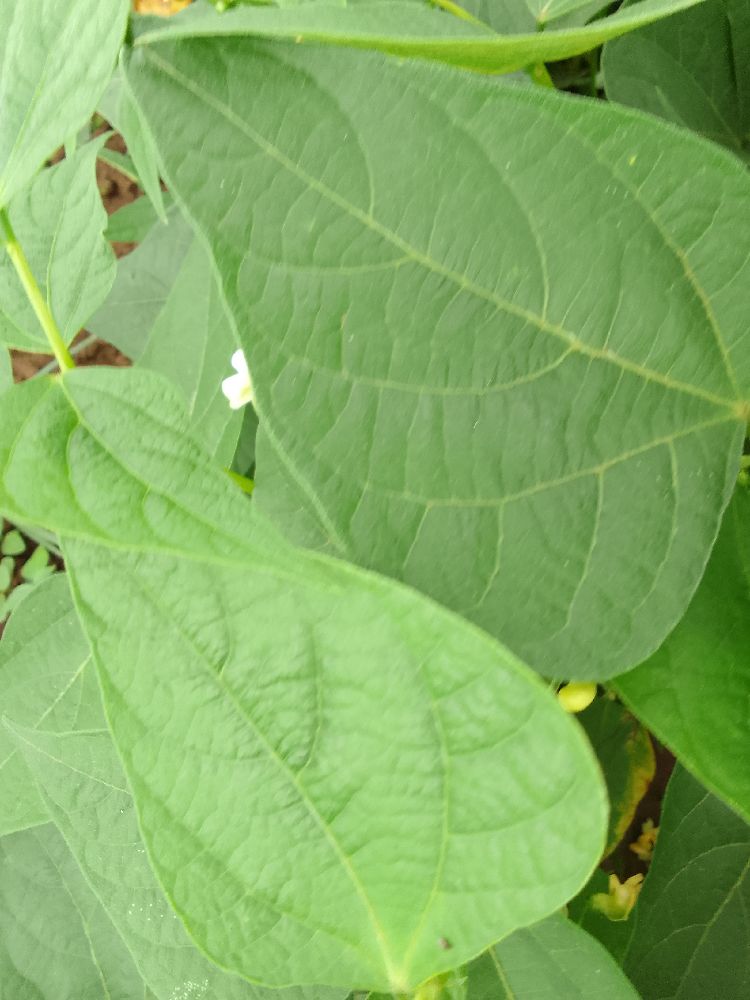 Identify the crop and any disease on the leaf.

common bean, healthy
